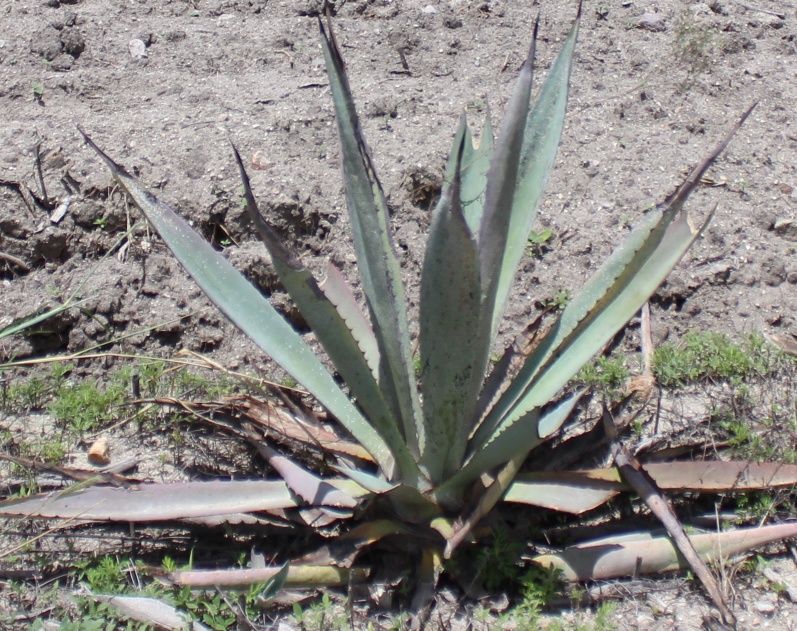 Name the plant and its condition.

agave, sick
